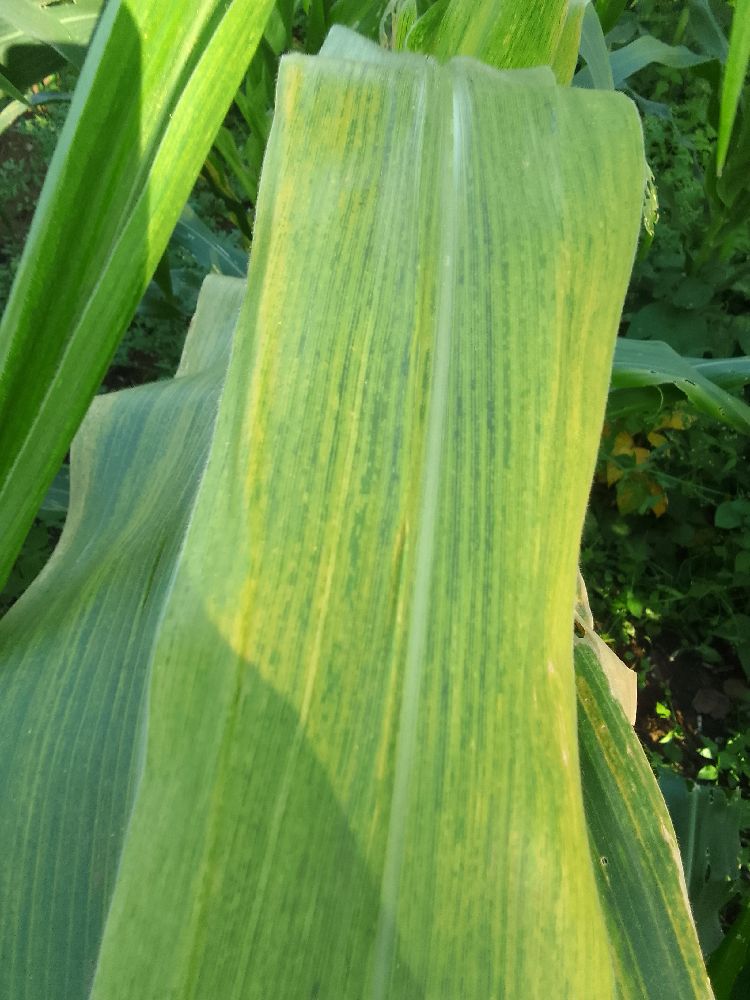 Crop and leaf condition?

maize, maize lethal necrosis
